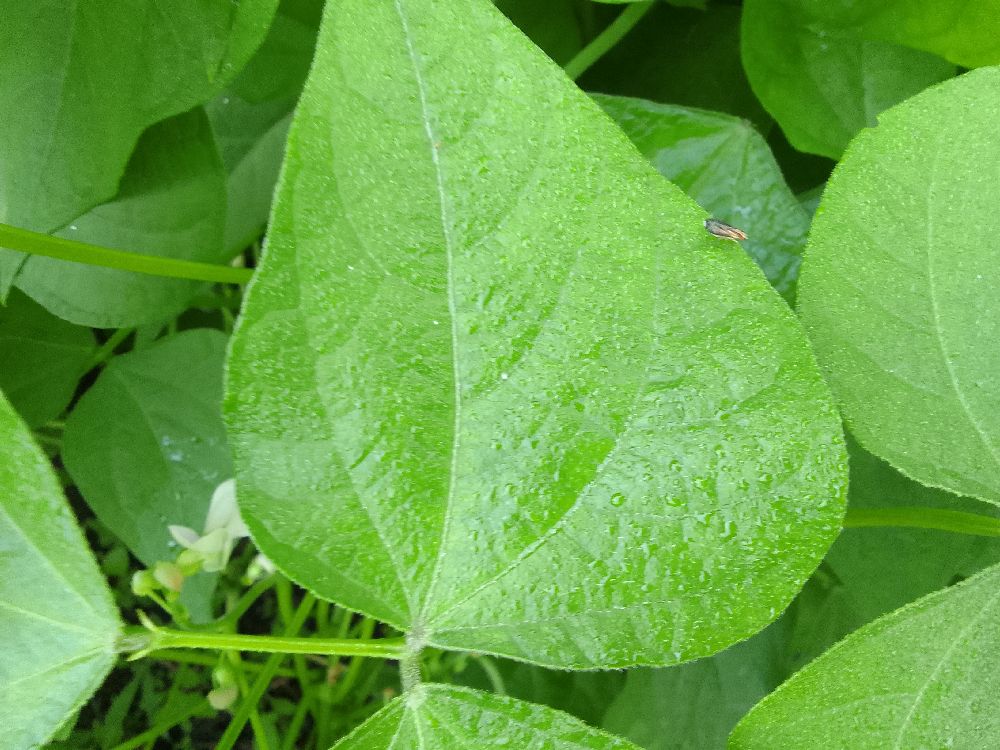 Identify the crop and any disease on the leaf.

common bean, healthy
